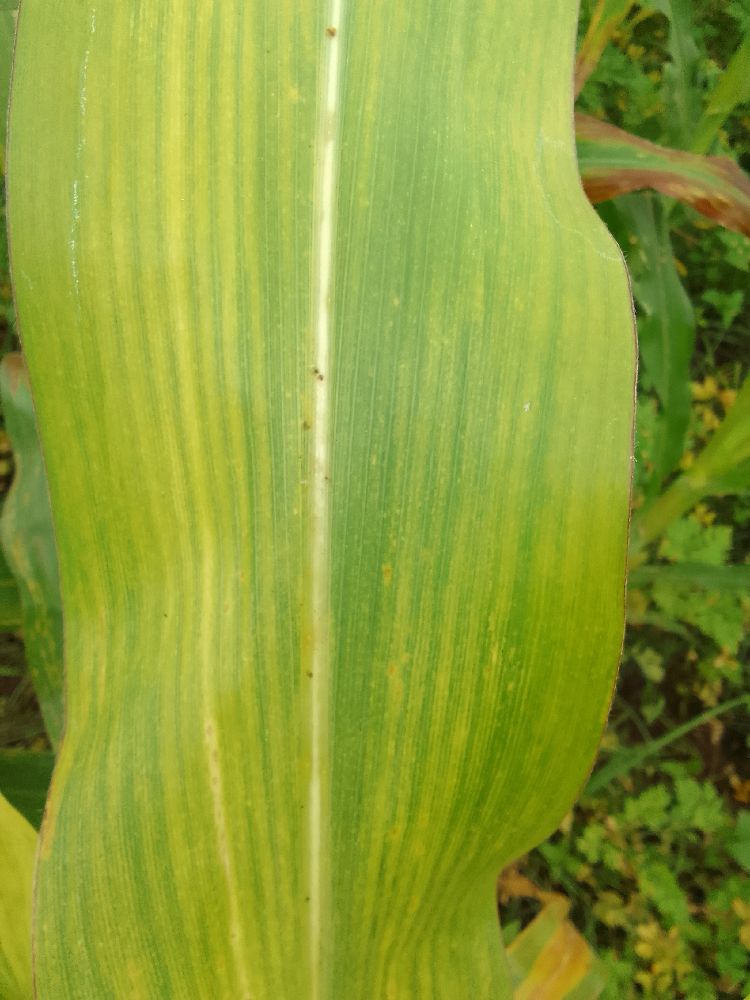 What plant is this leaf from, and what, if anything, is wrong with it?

maize, maize lethal necrosis
